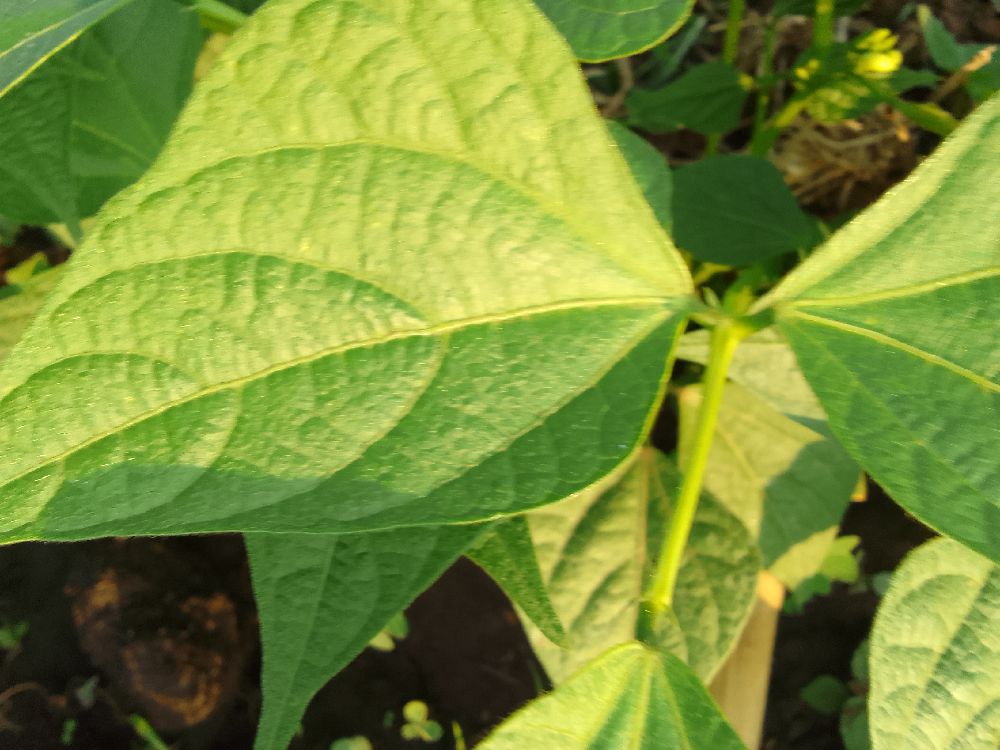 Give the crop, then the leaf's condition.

common bean, healthy
